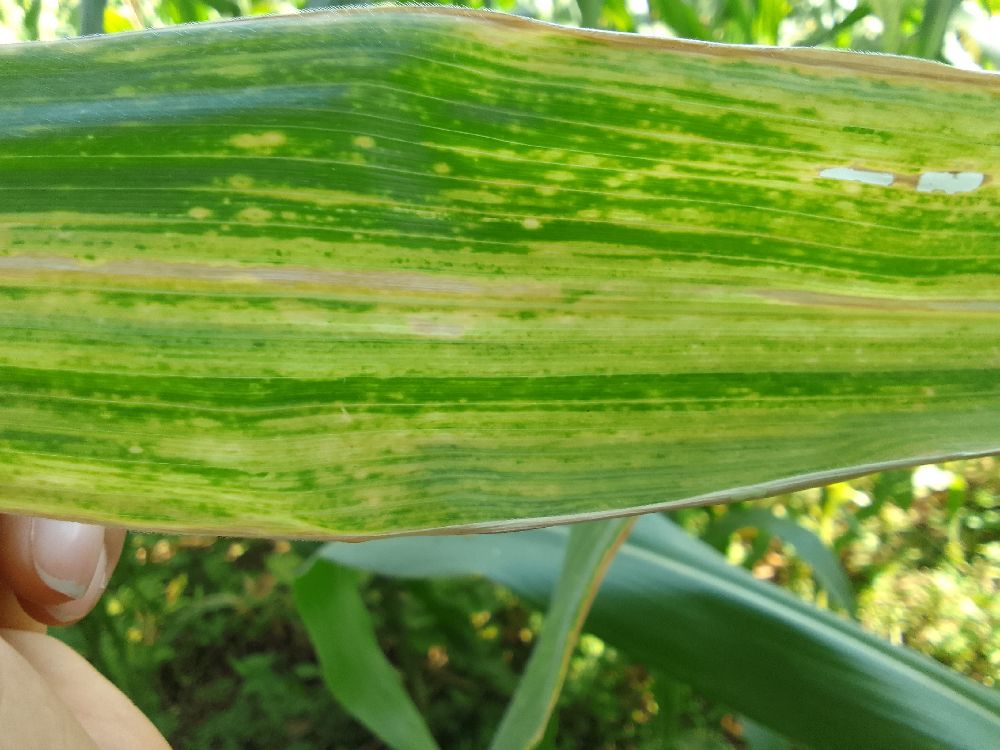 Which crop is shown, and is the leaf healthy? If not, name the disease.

maize, maize lethal necrosis
